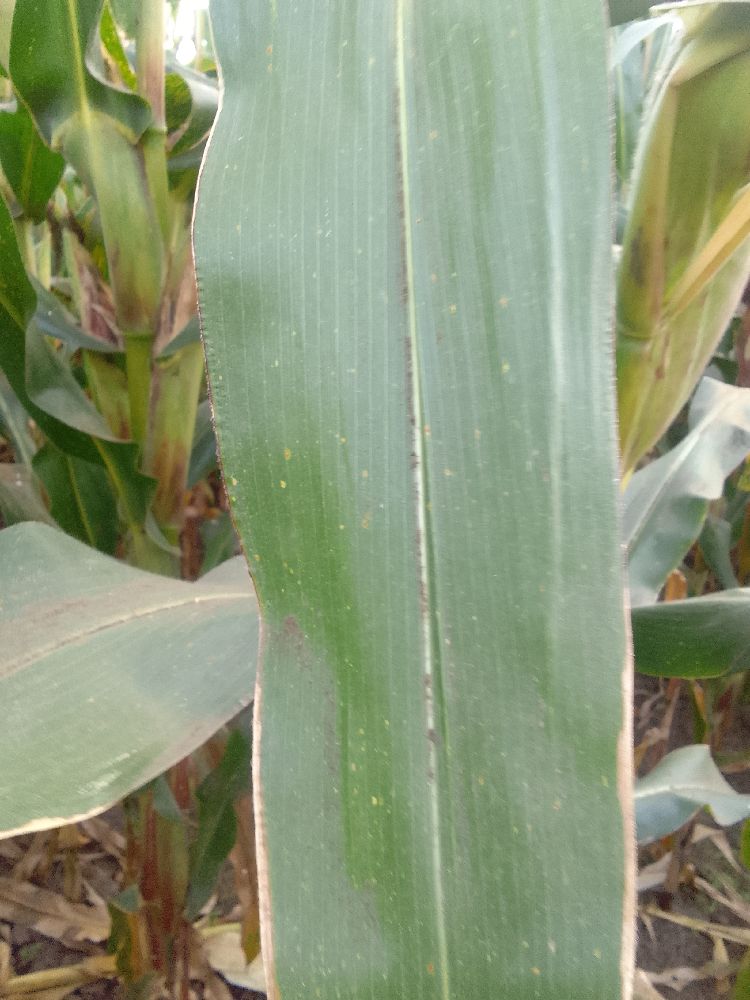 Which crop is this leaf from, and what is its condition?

maize, healthy
